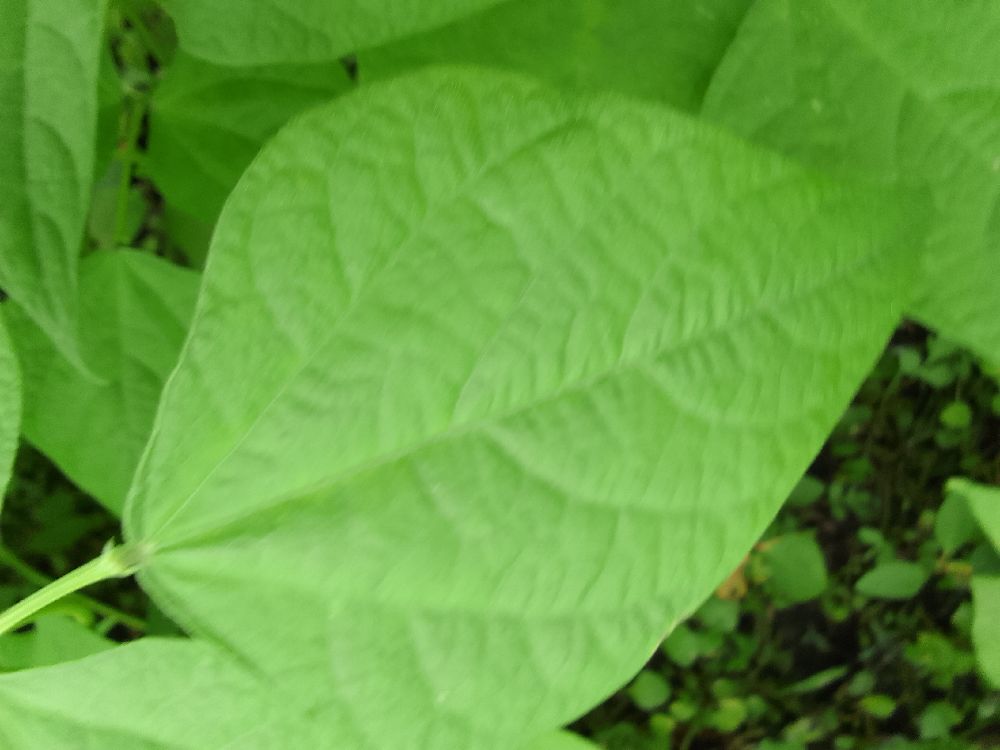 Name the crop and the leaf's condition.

common bean, healthy
